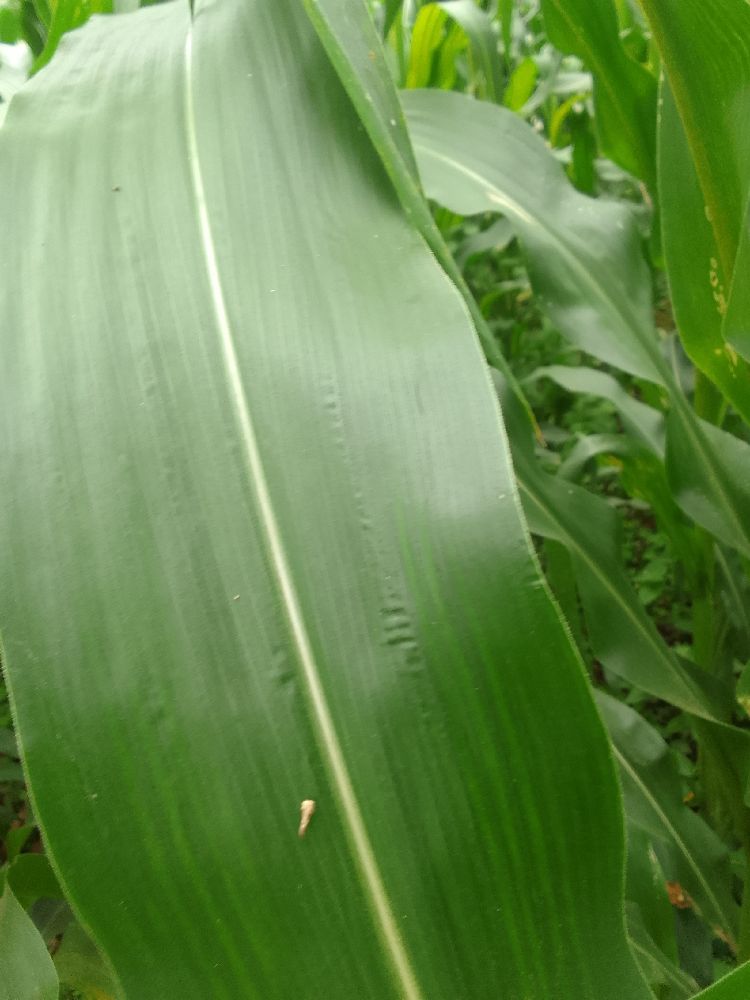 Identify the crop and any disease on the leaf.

maize, healthy
